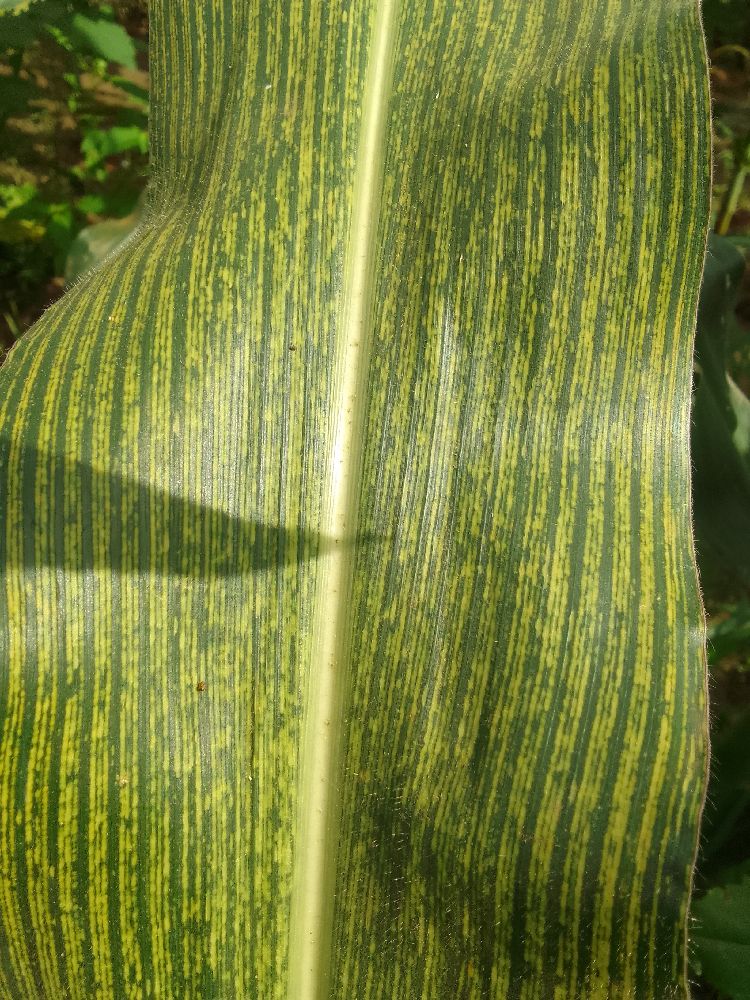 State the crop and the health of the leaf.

maize, maize streak virus
